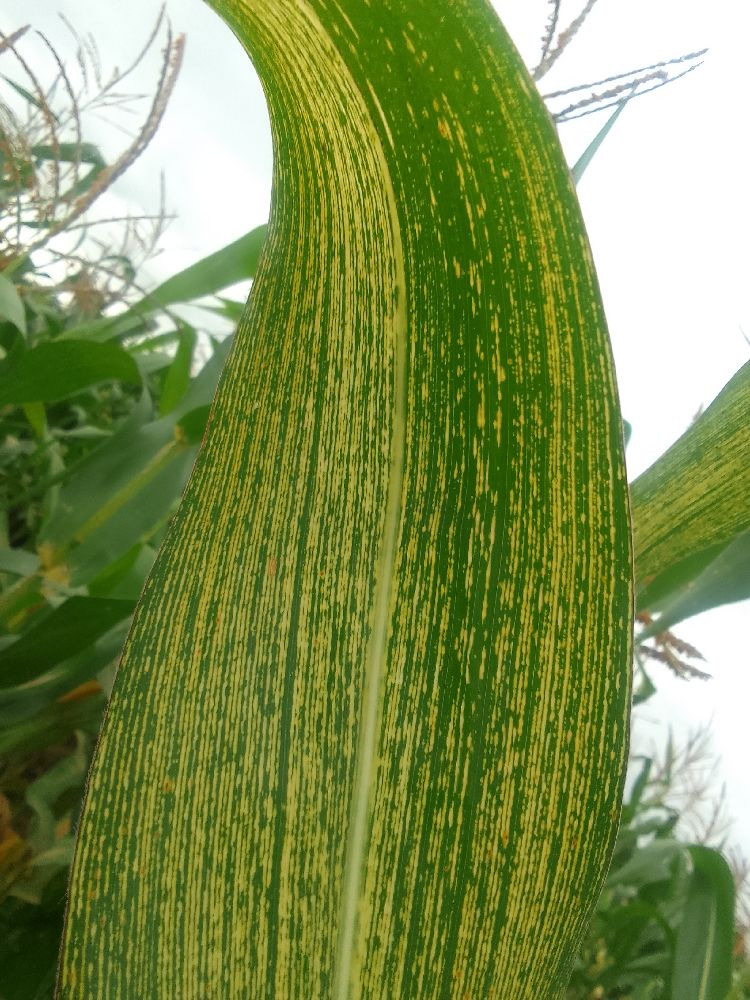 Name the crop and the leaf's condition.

maize, maize streak virus
